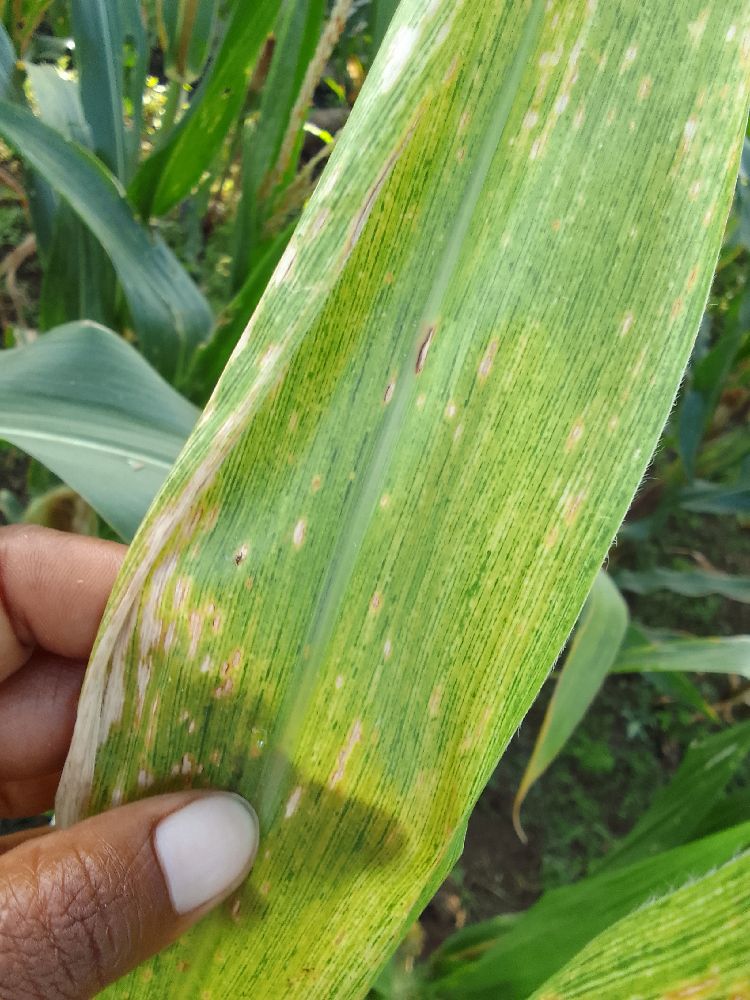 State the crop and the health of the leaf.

maize, maize lethal necrosis
